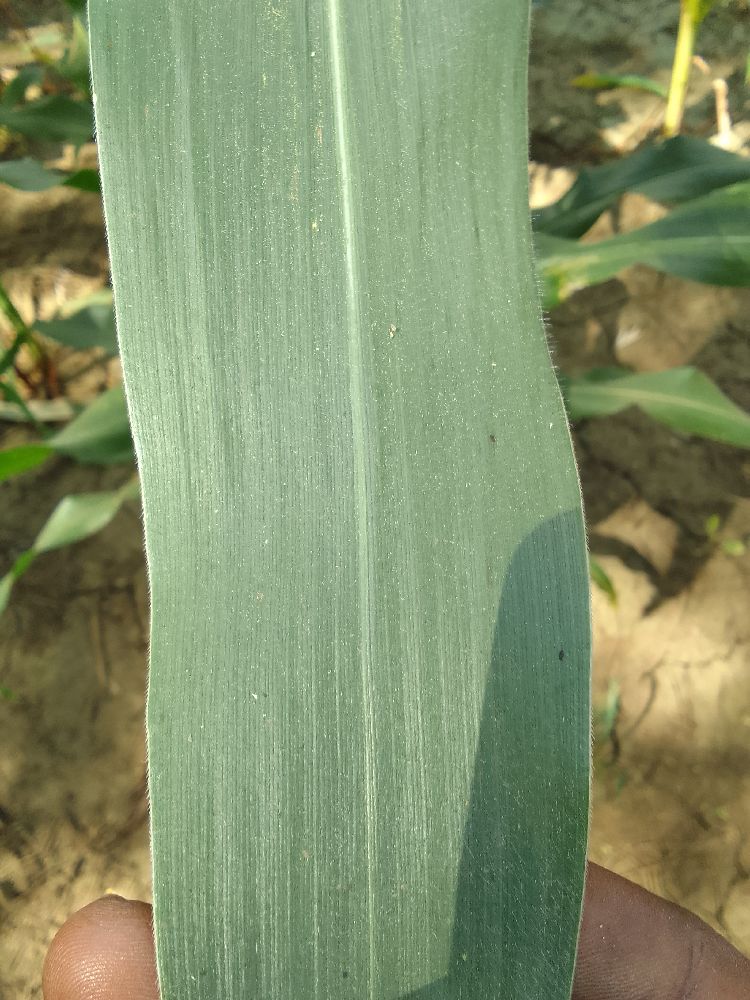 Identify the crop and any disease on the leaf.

maize, healthy
